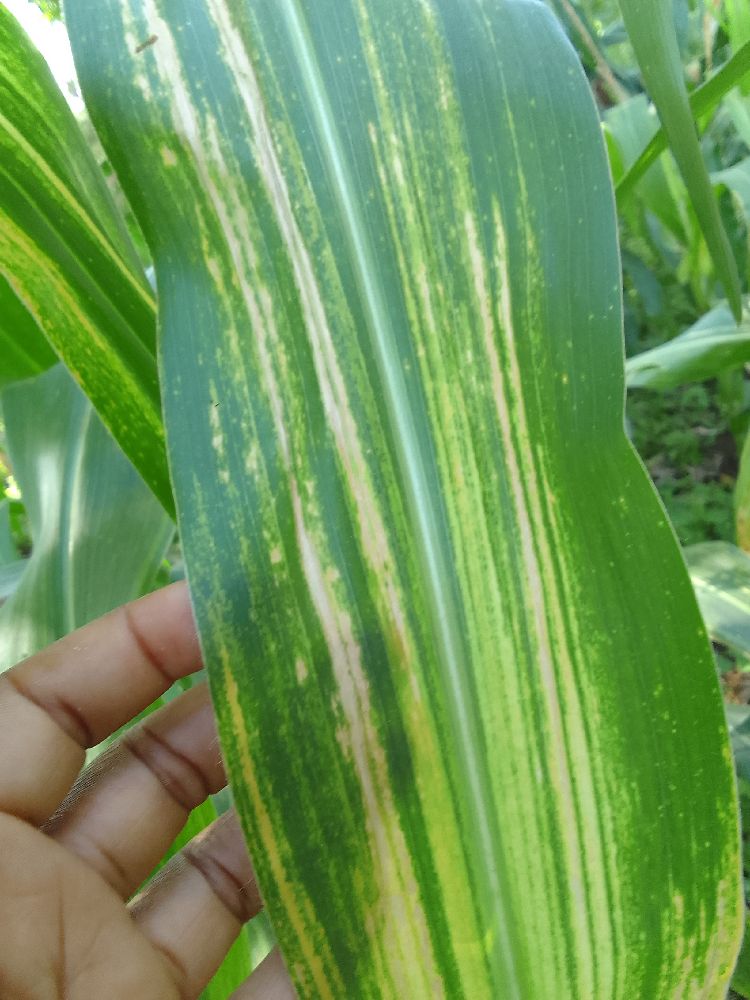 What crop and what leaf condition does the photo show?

maize, maize lethal necrosis
